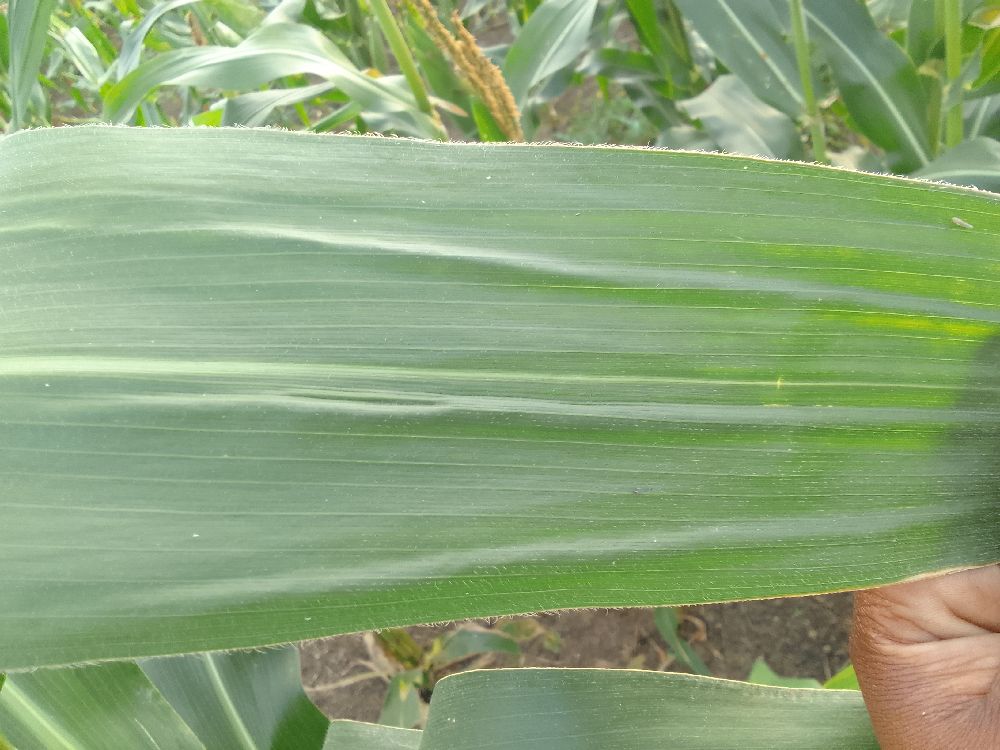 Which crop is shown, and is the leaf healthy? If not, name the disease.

maize, healthy
